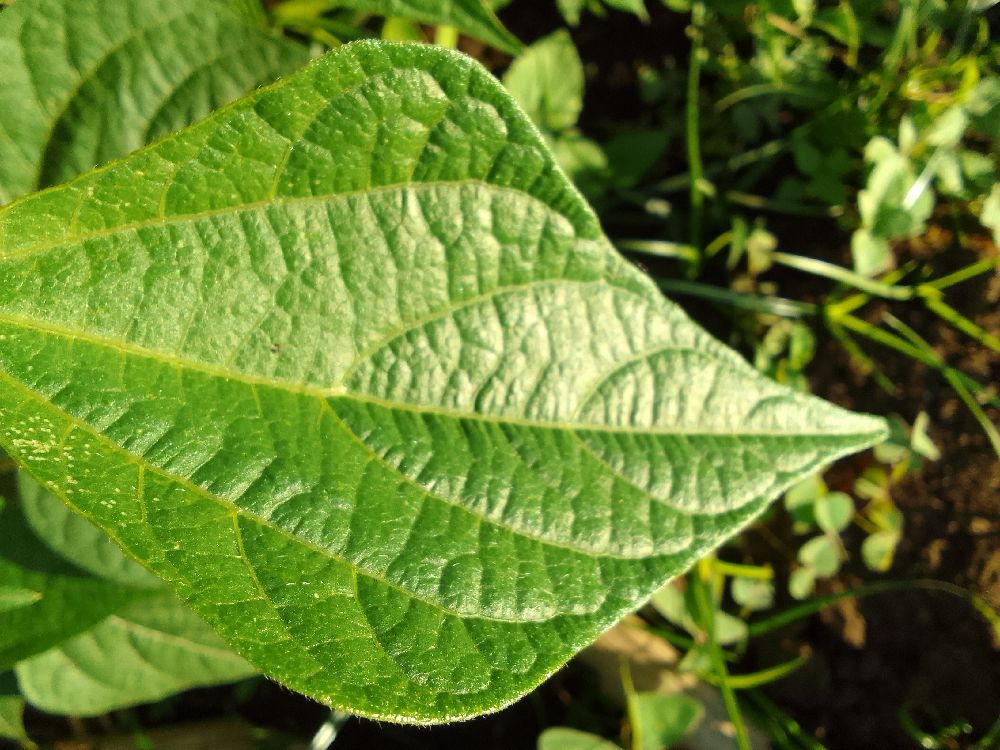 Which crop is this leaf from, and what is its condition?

common bean, healthy
